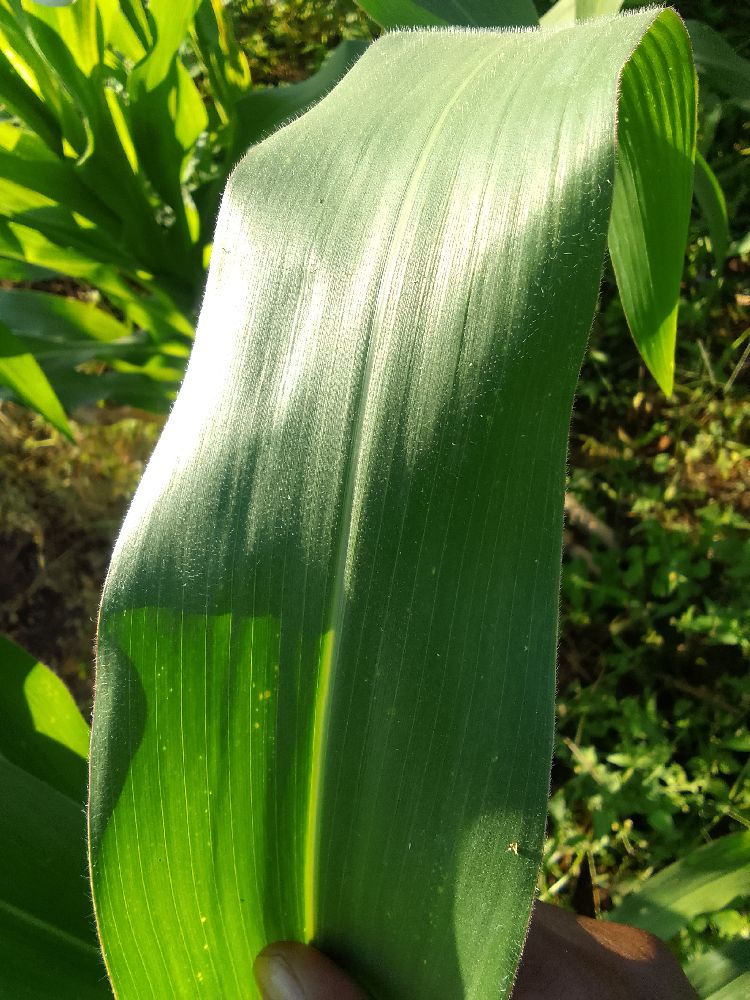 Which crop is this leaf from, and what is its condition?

maize, healthy
